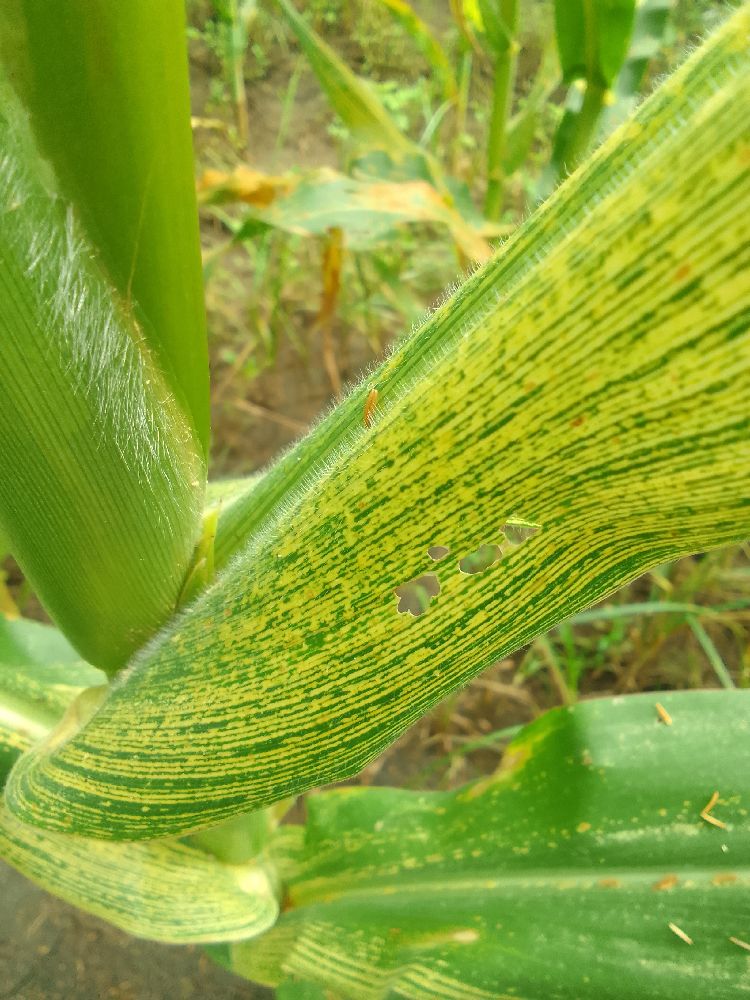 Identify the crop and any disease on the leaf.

maize, maize streak virus
